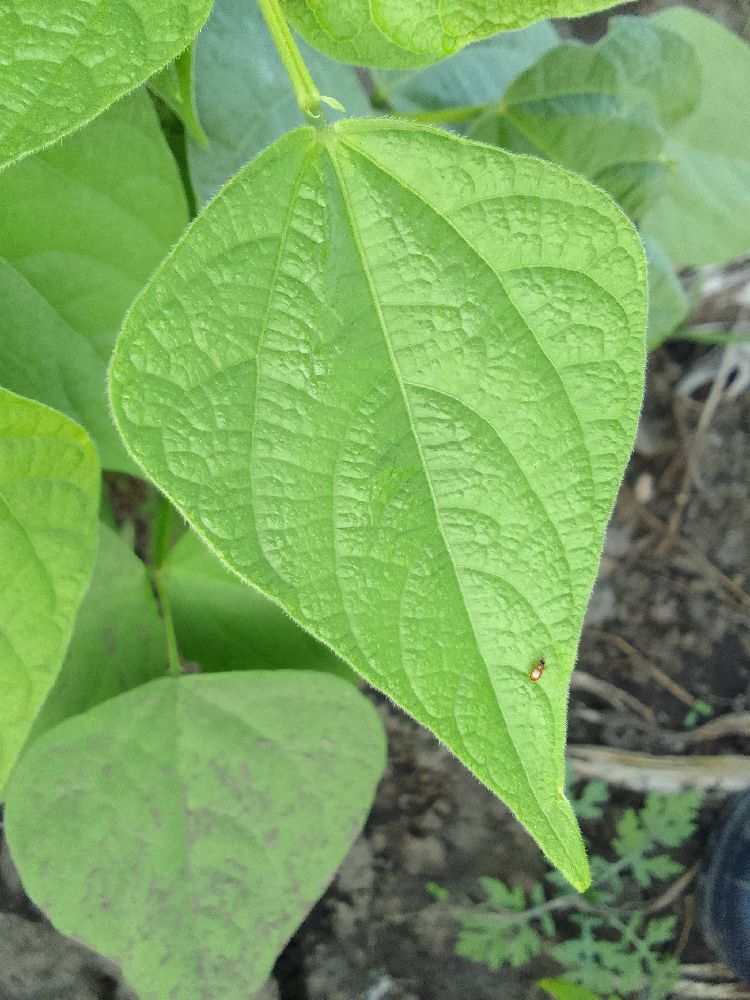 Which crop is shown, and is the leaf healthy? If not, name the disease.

common bean, healthy
